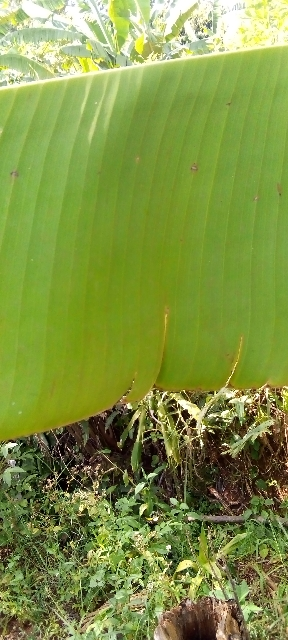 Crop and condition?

banana, healthy
